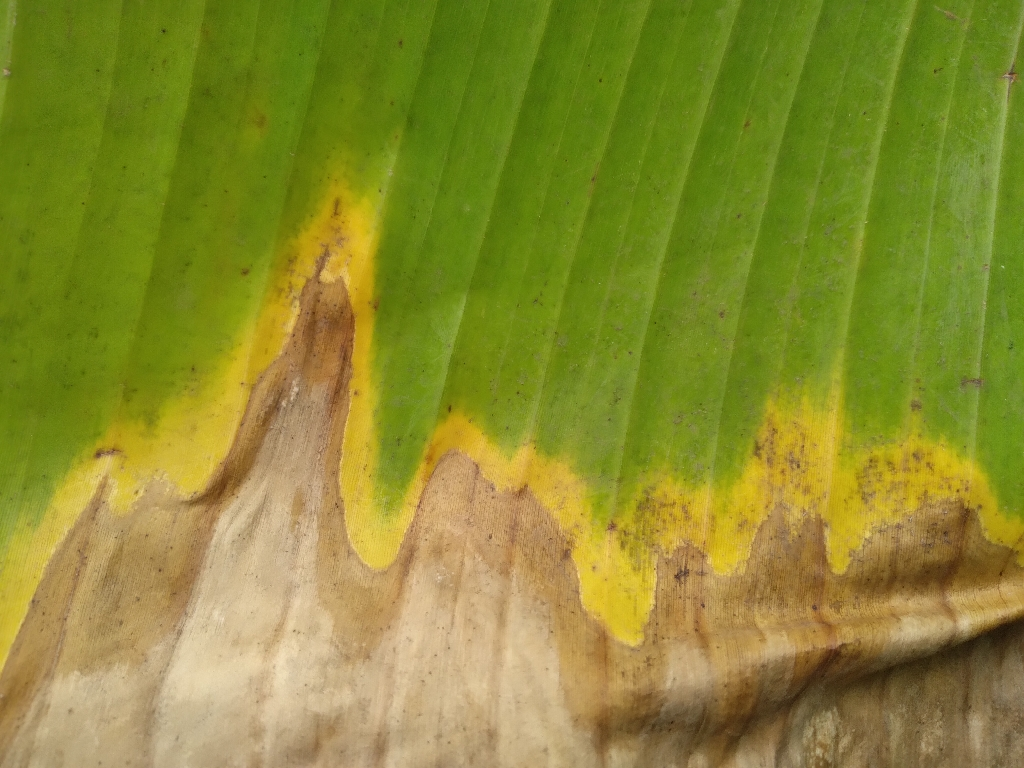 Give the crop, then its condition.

banana, fusarium wilt race 1
